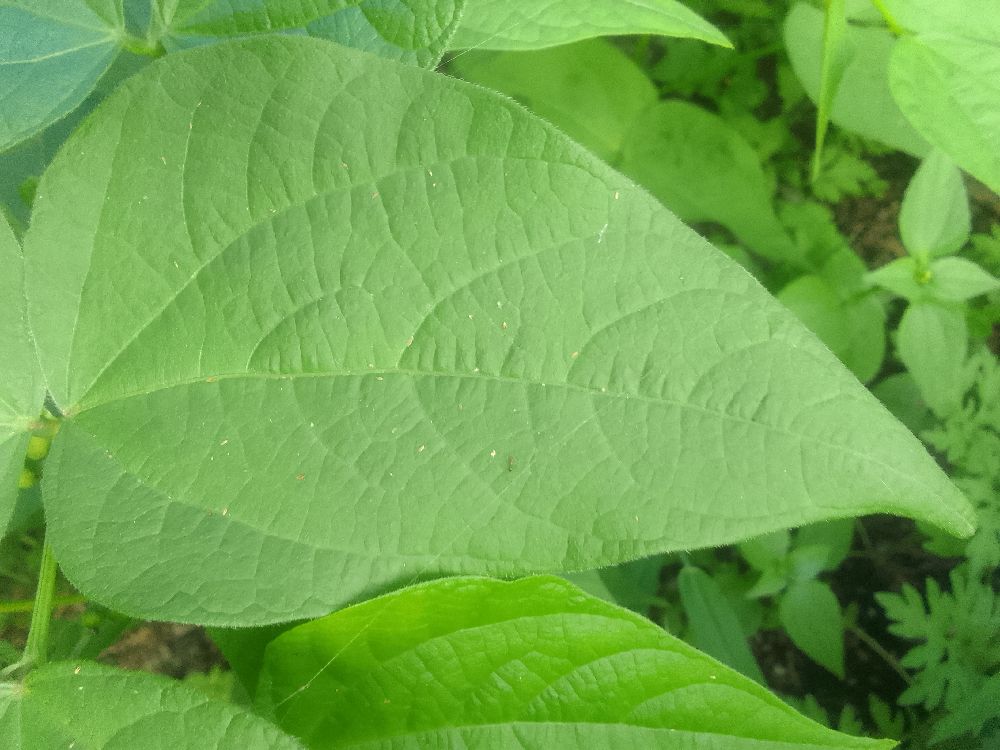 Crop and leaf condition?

common bean, healthy
